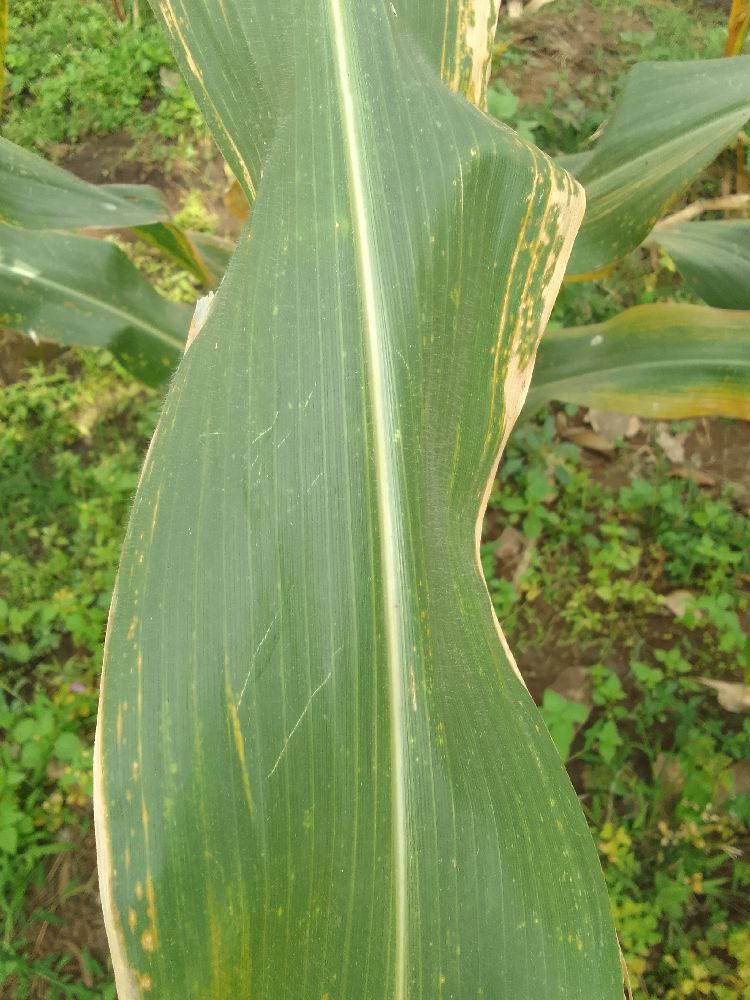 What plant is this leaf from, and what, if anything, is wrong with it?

maize, maize lethal necrosis
